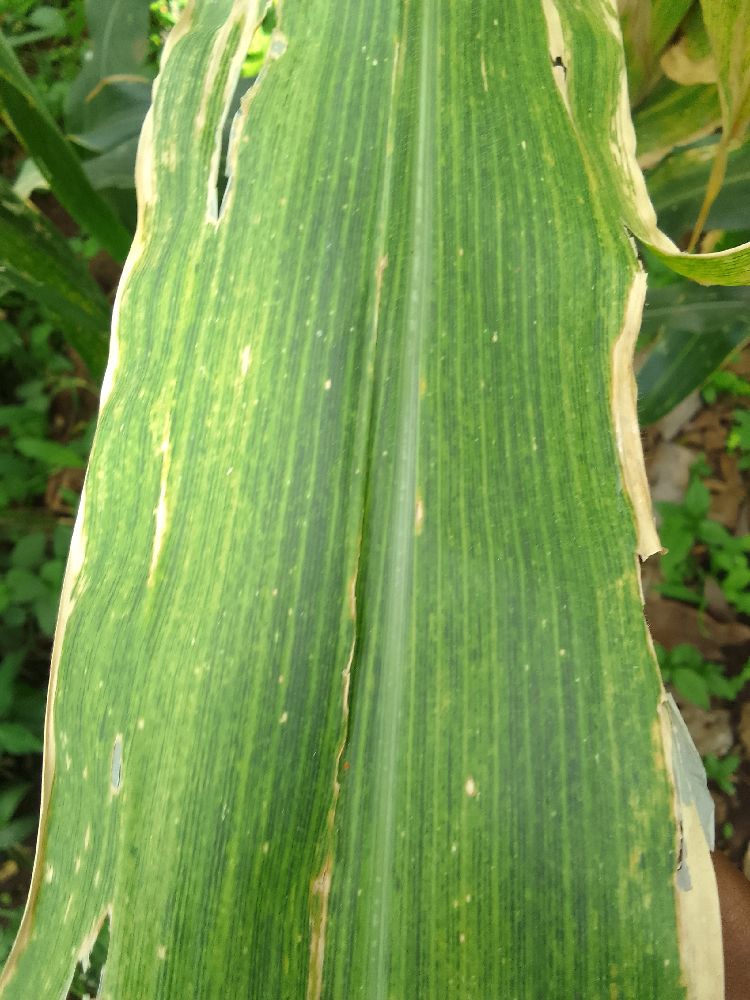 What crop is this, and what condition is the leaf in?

maize, maize lethal necrosis
